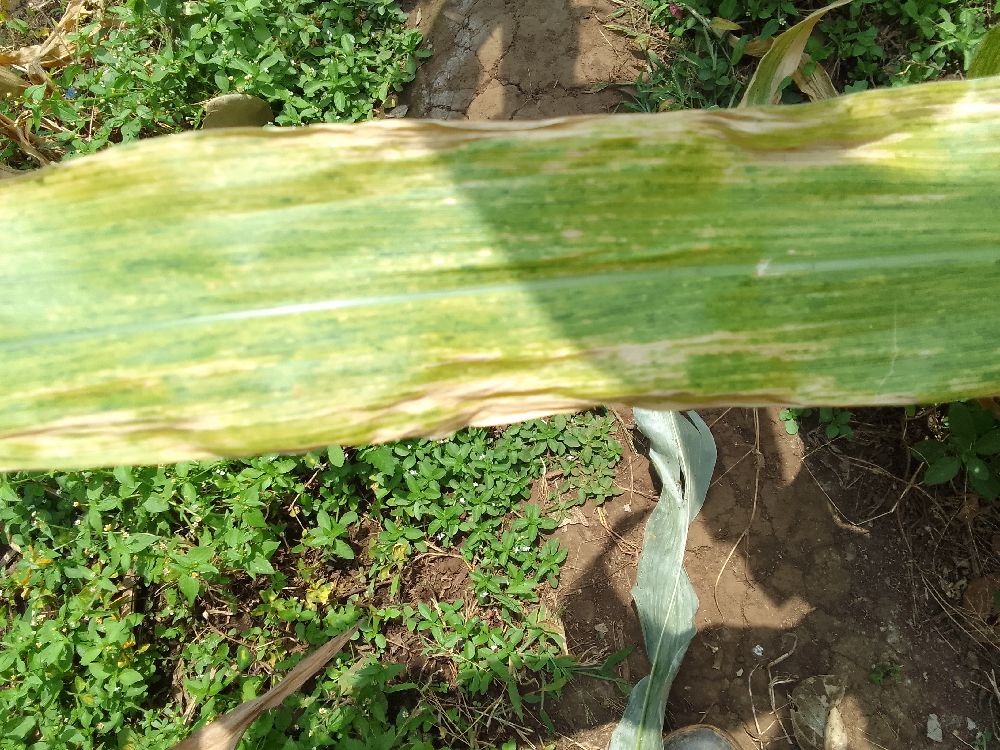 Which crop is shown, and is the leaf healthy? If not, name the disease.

maize, maize lethal necrosis
